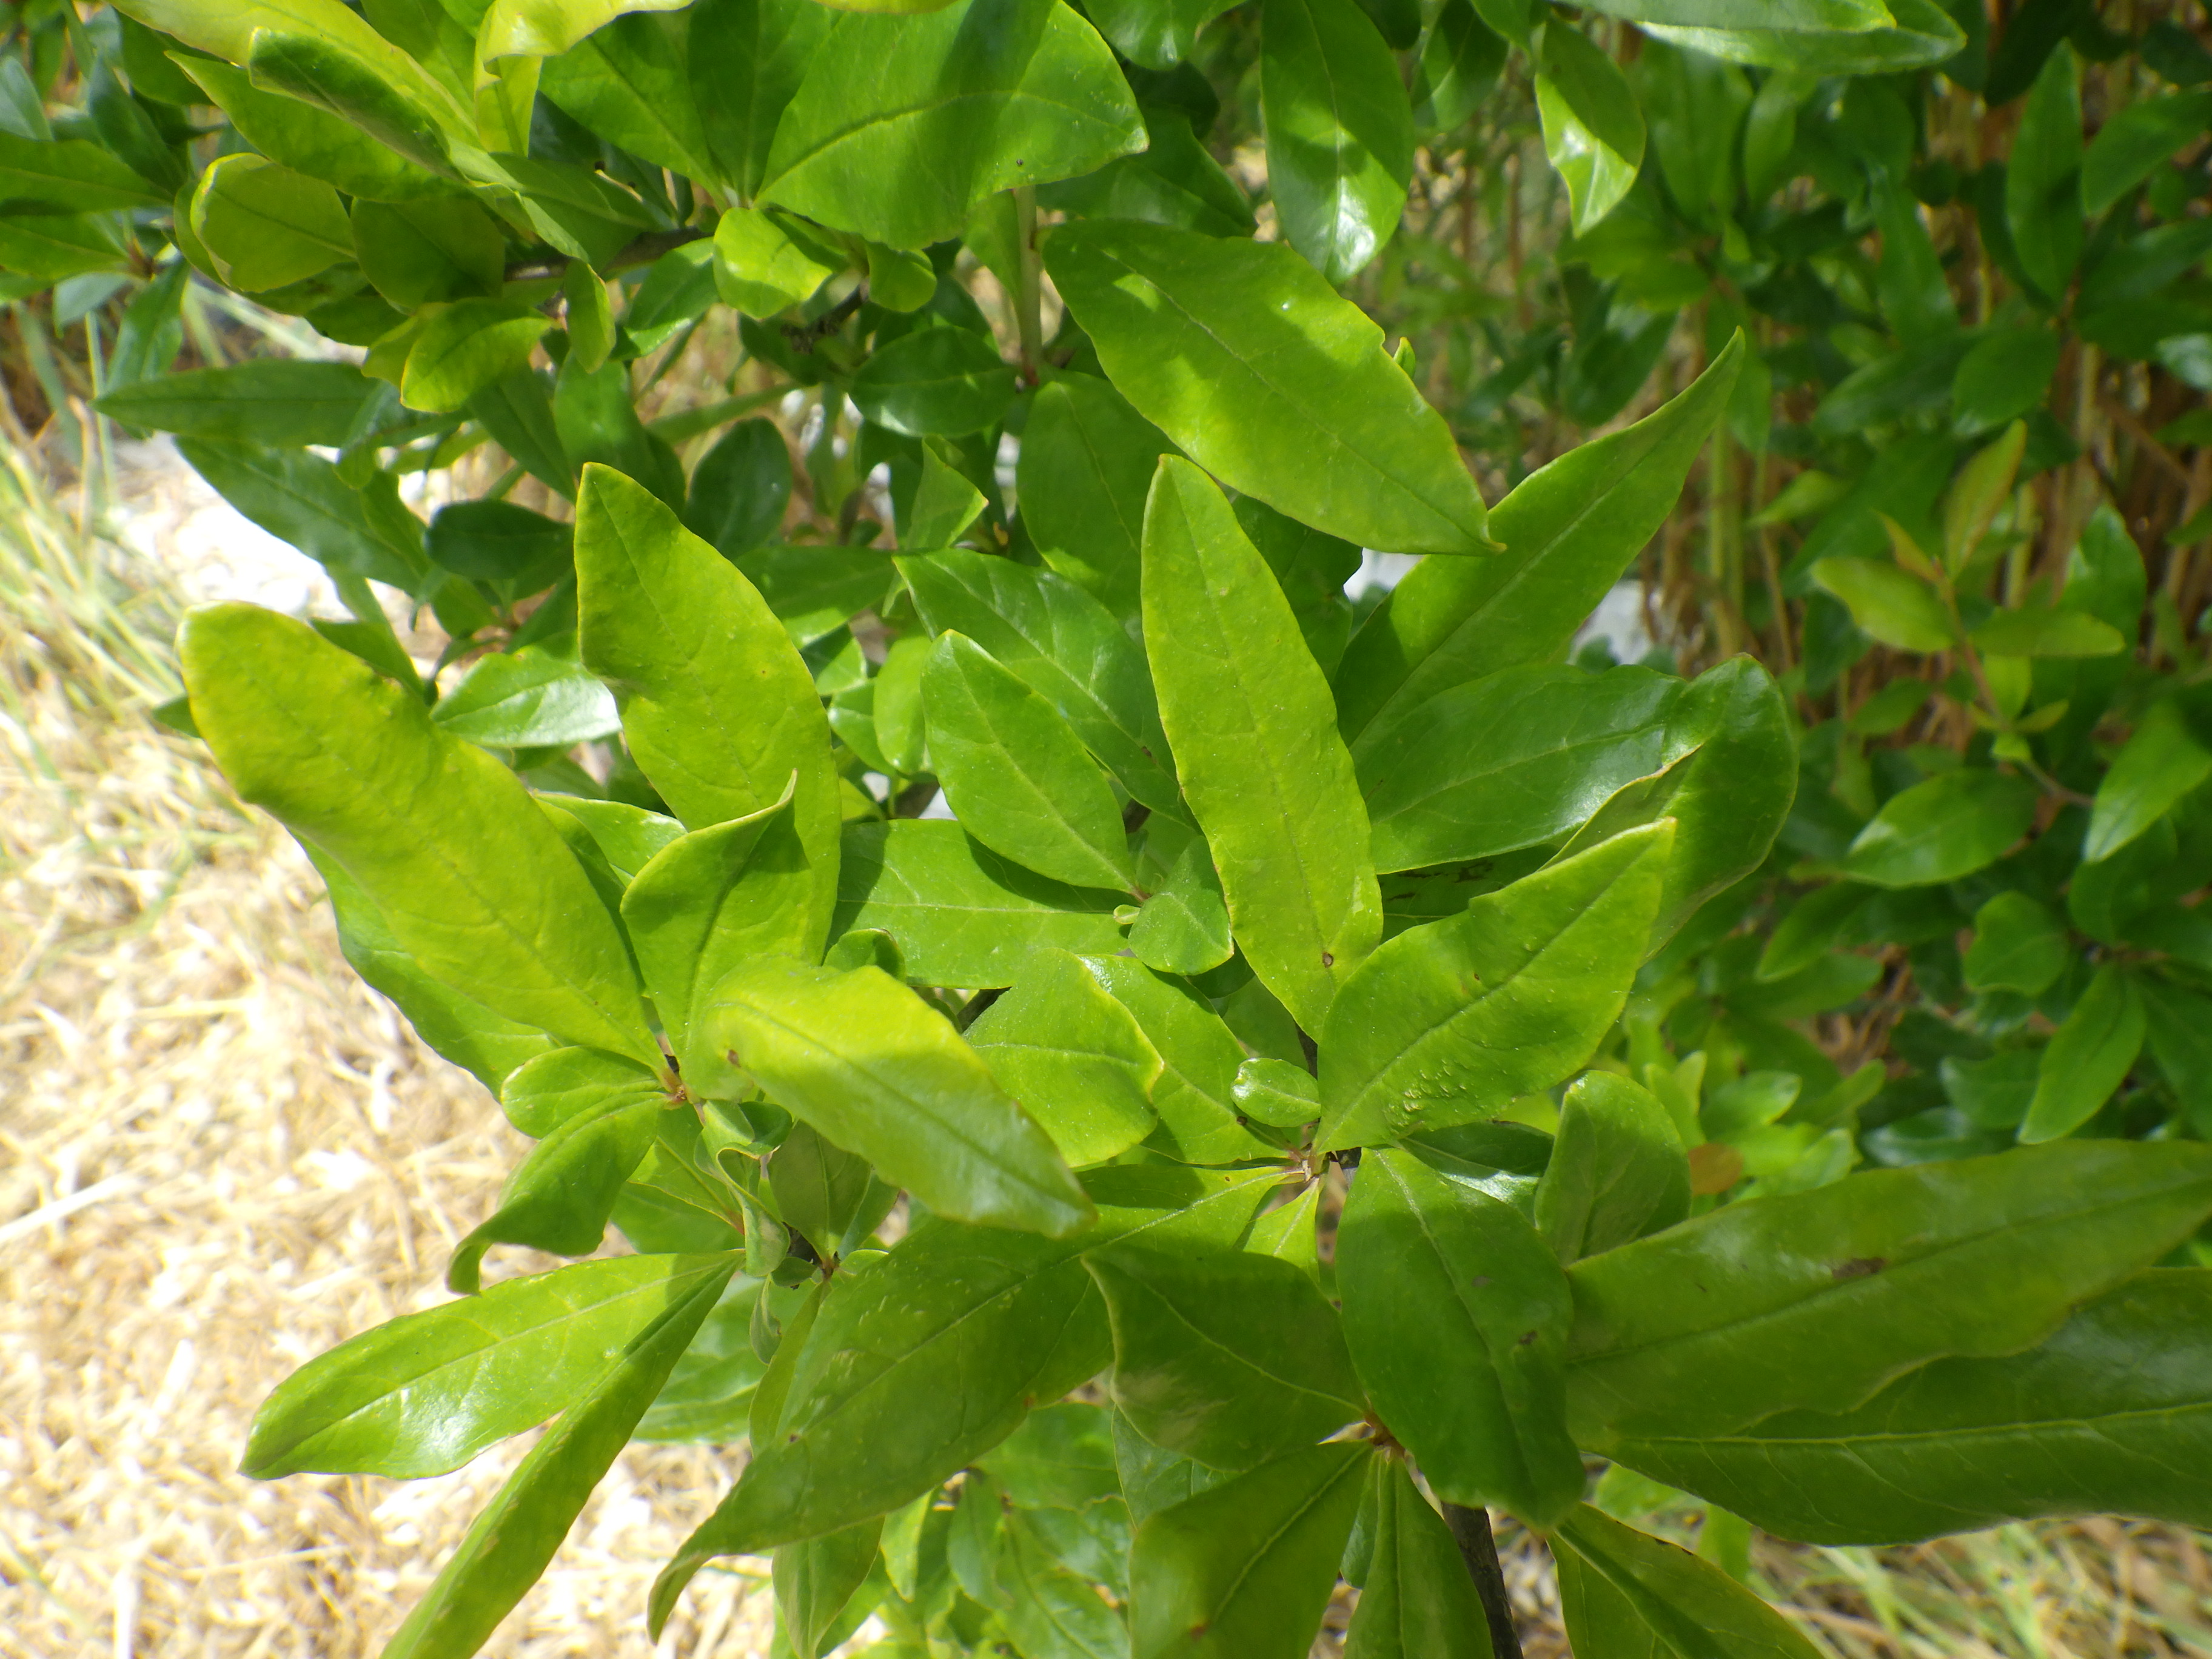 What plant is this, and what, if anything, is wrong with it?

pomegranate, aphids, coniella granati
